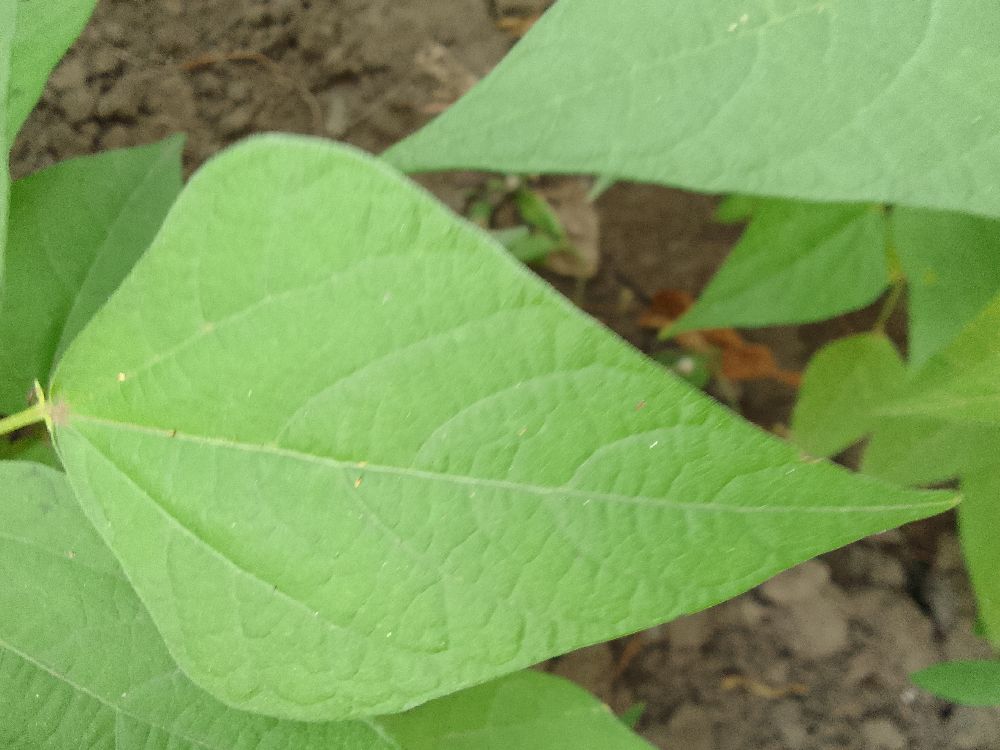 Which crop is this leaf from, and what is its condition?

common bean, healthy
